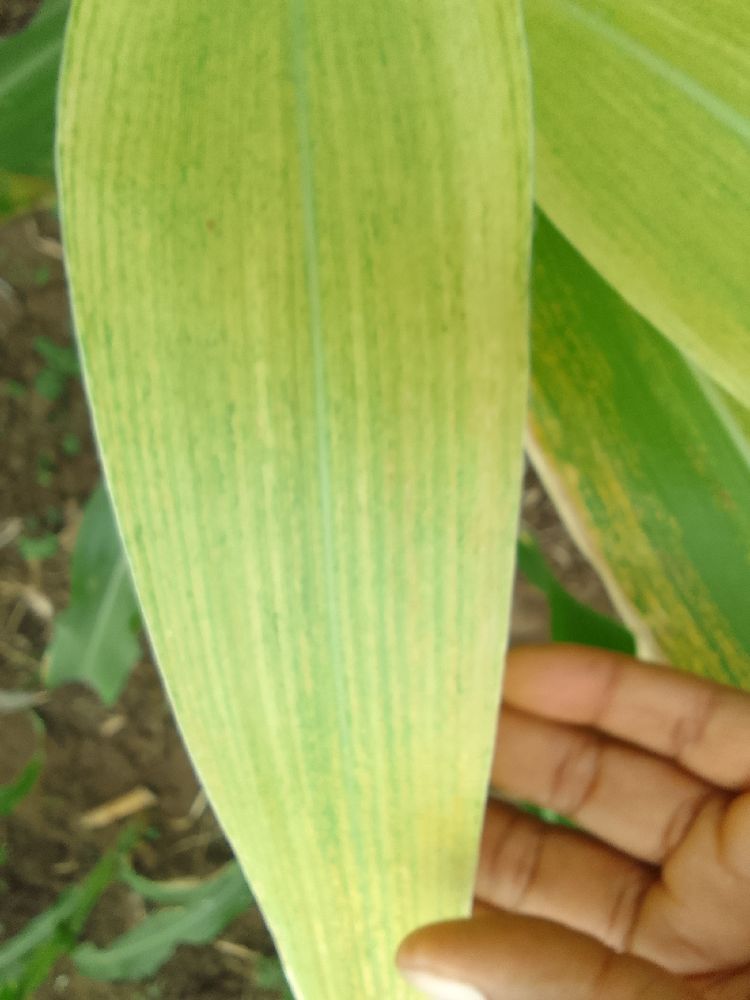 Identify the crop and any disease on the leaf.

maize, maize lethal necrosis
